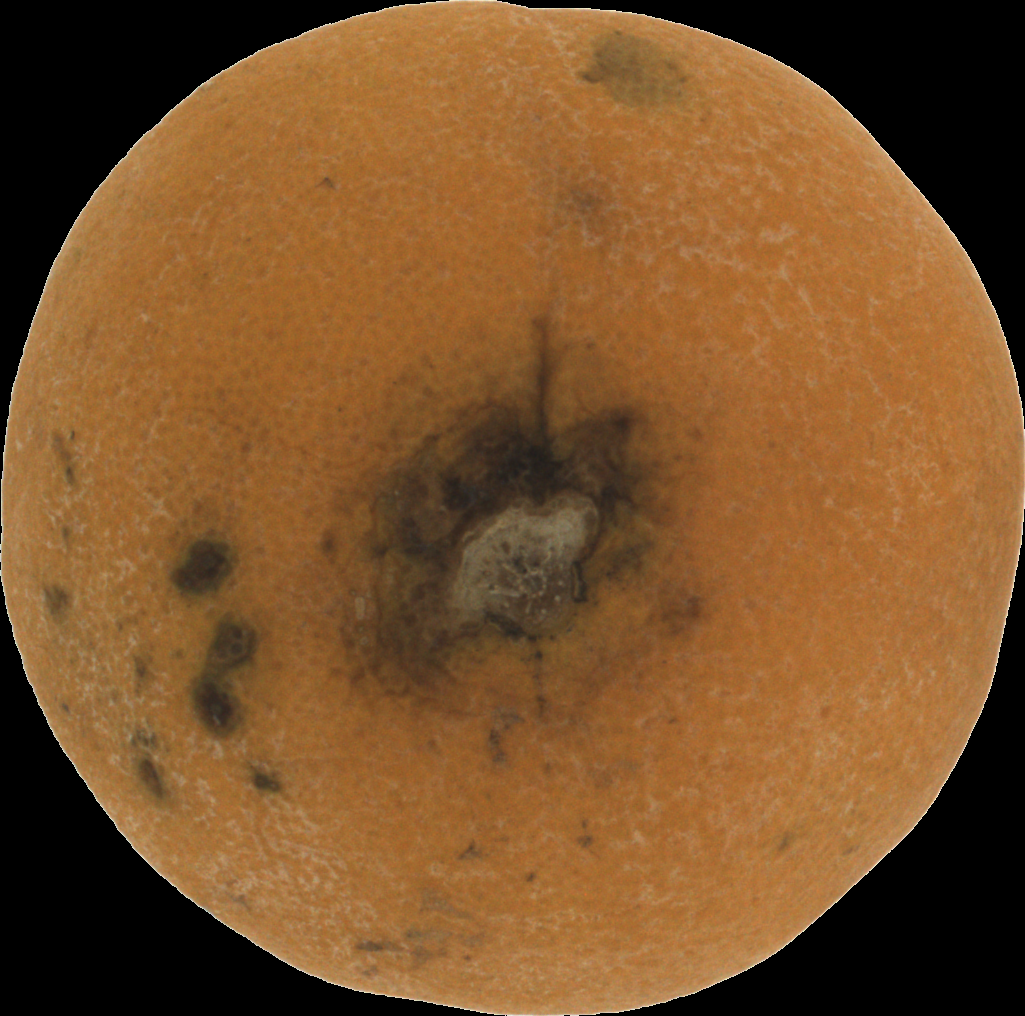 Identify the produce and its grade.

orange, bad
